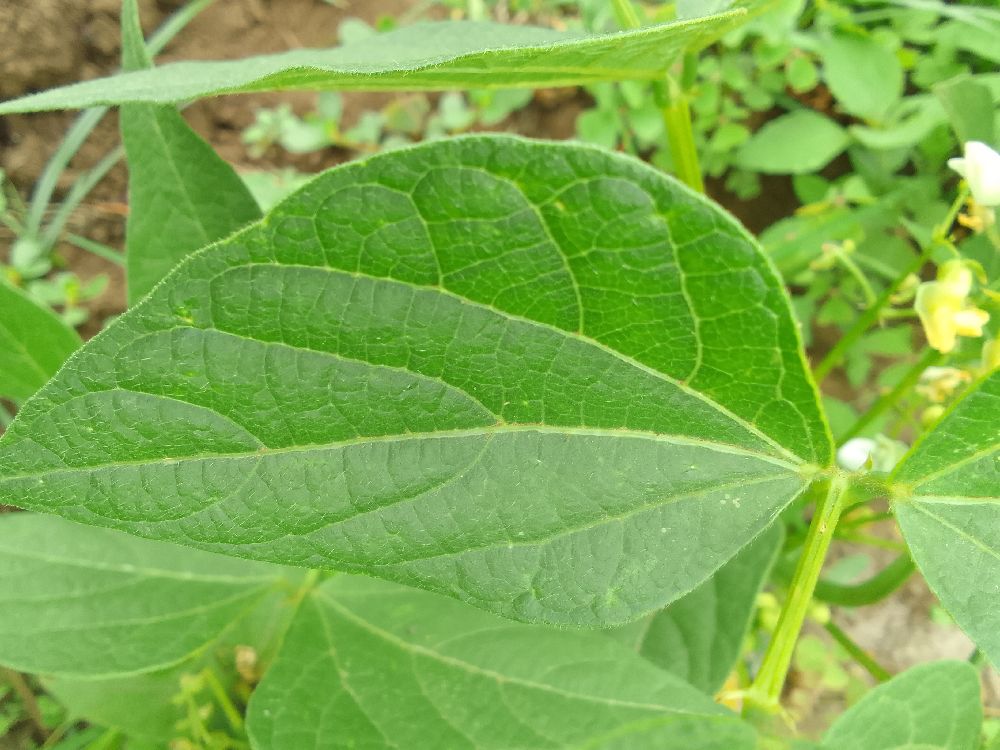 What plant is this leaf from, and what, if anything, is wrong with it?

common bean, healthy
